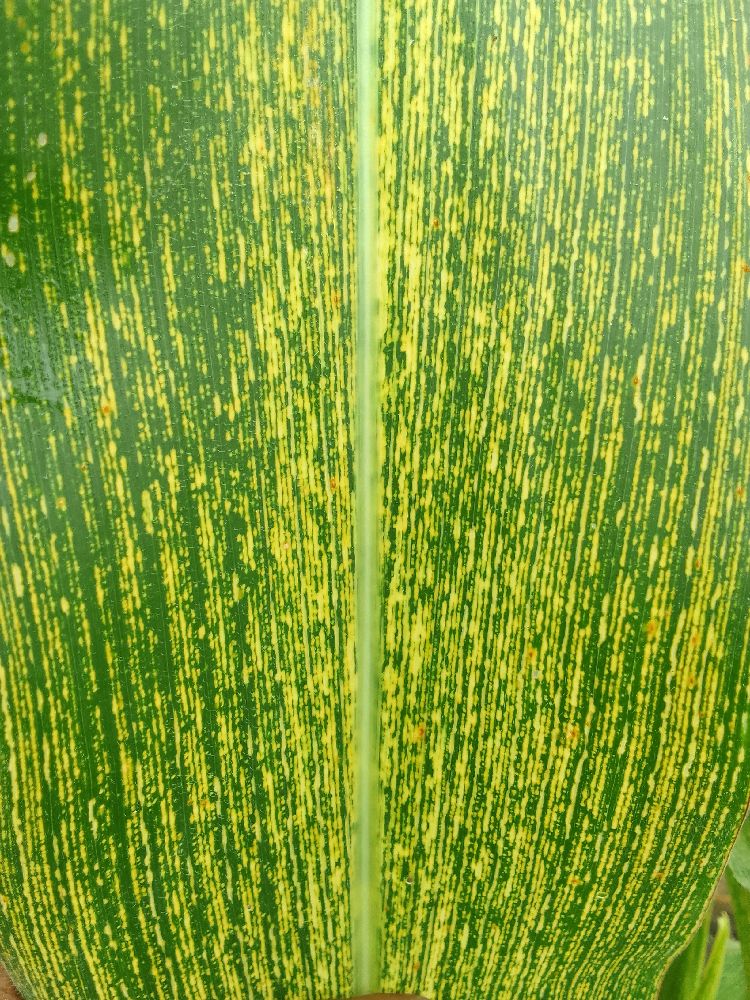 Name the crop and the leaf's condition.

maize, maize streak virus
